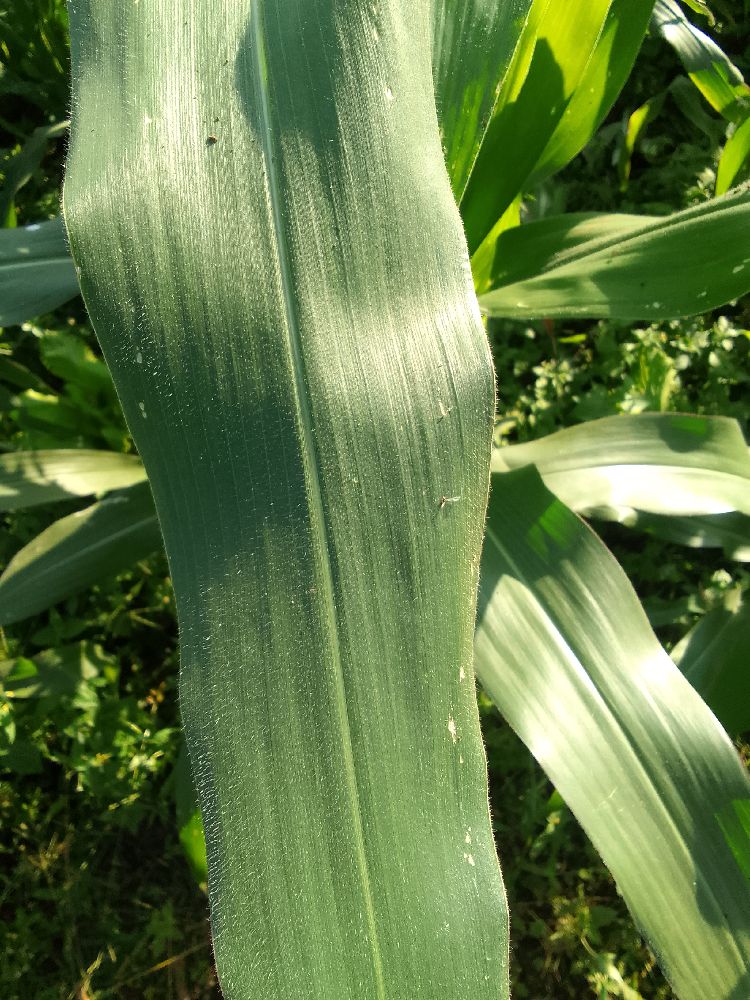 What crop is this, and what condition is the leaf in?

maize, healthy
